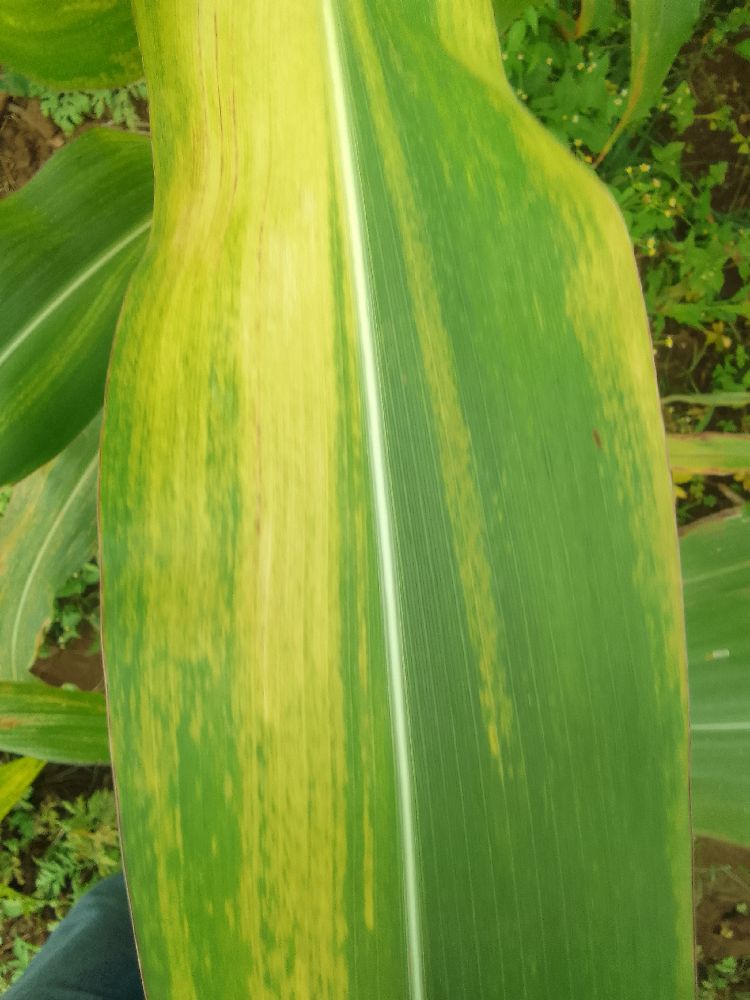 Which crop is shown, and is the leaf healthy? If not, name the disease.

maize, maize lethal necrosis
